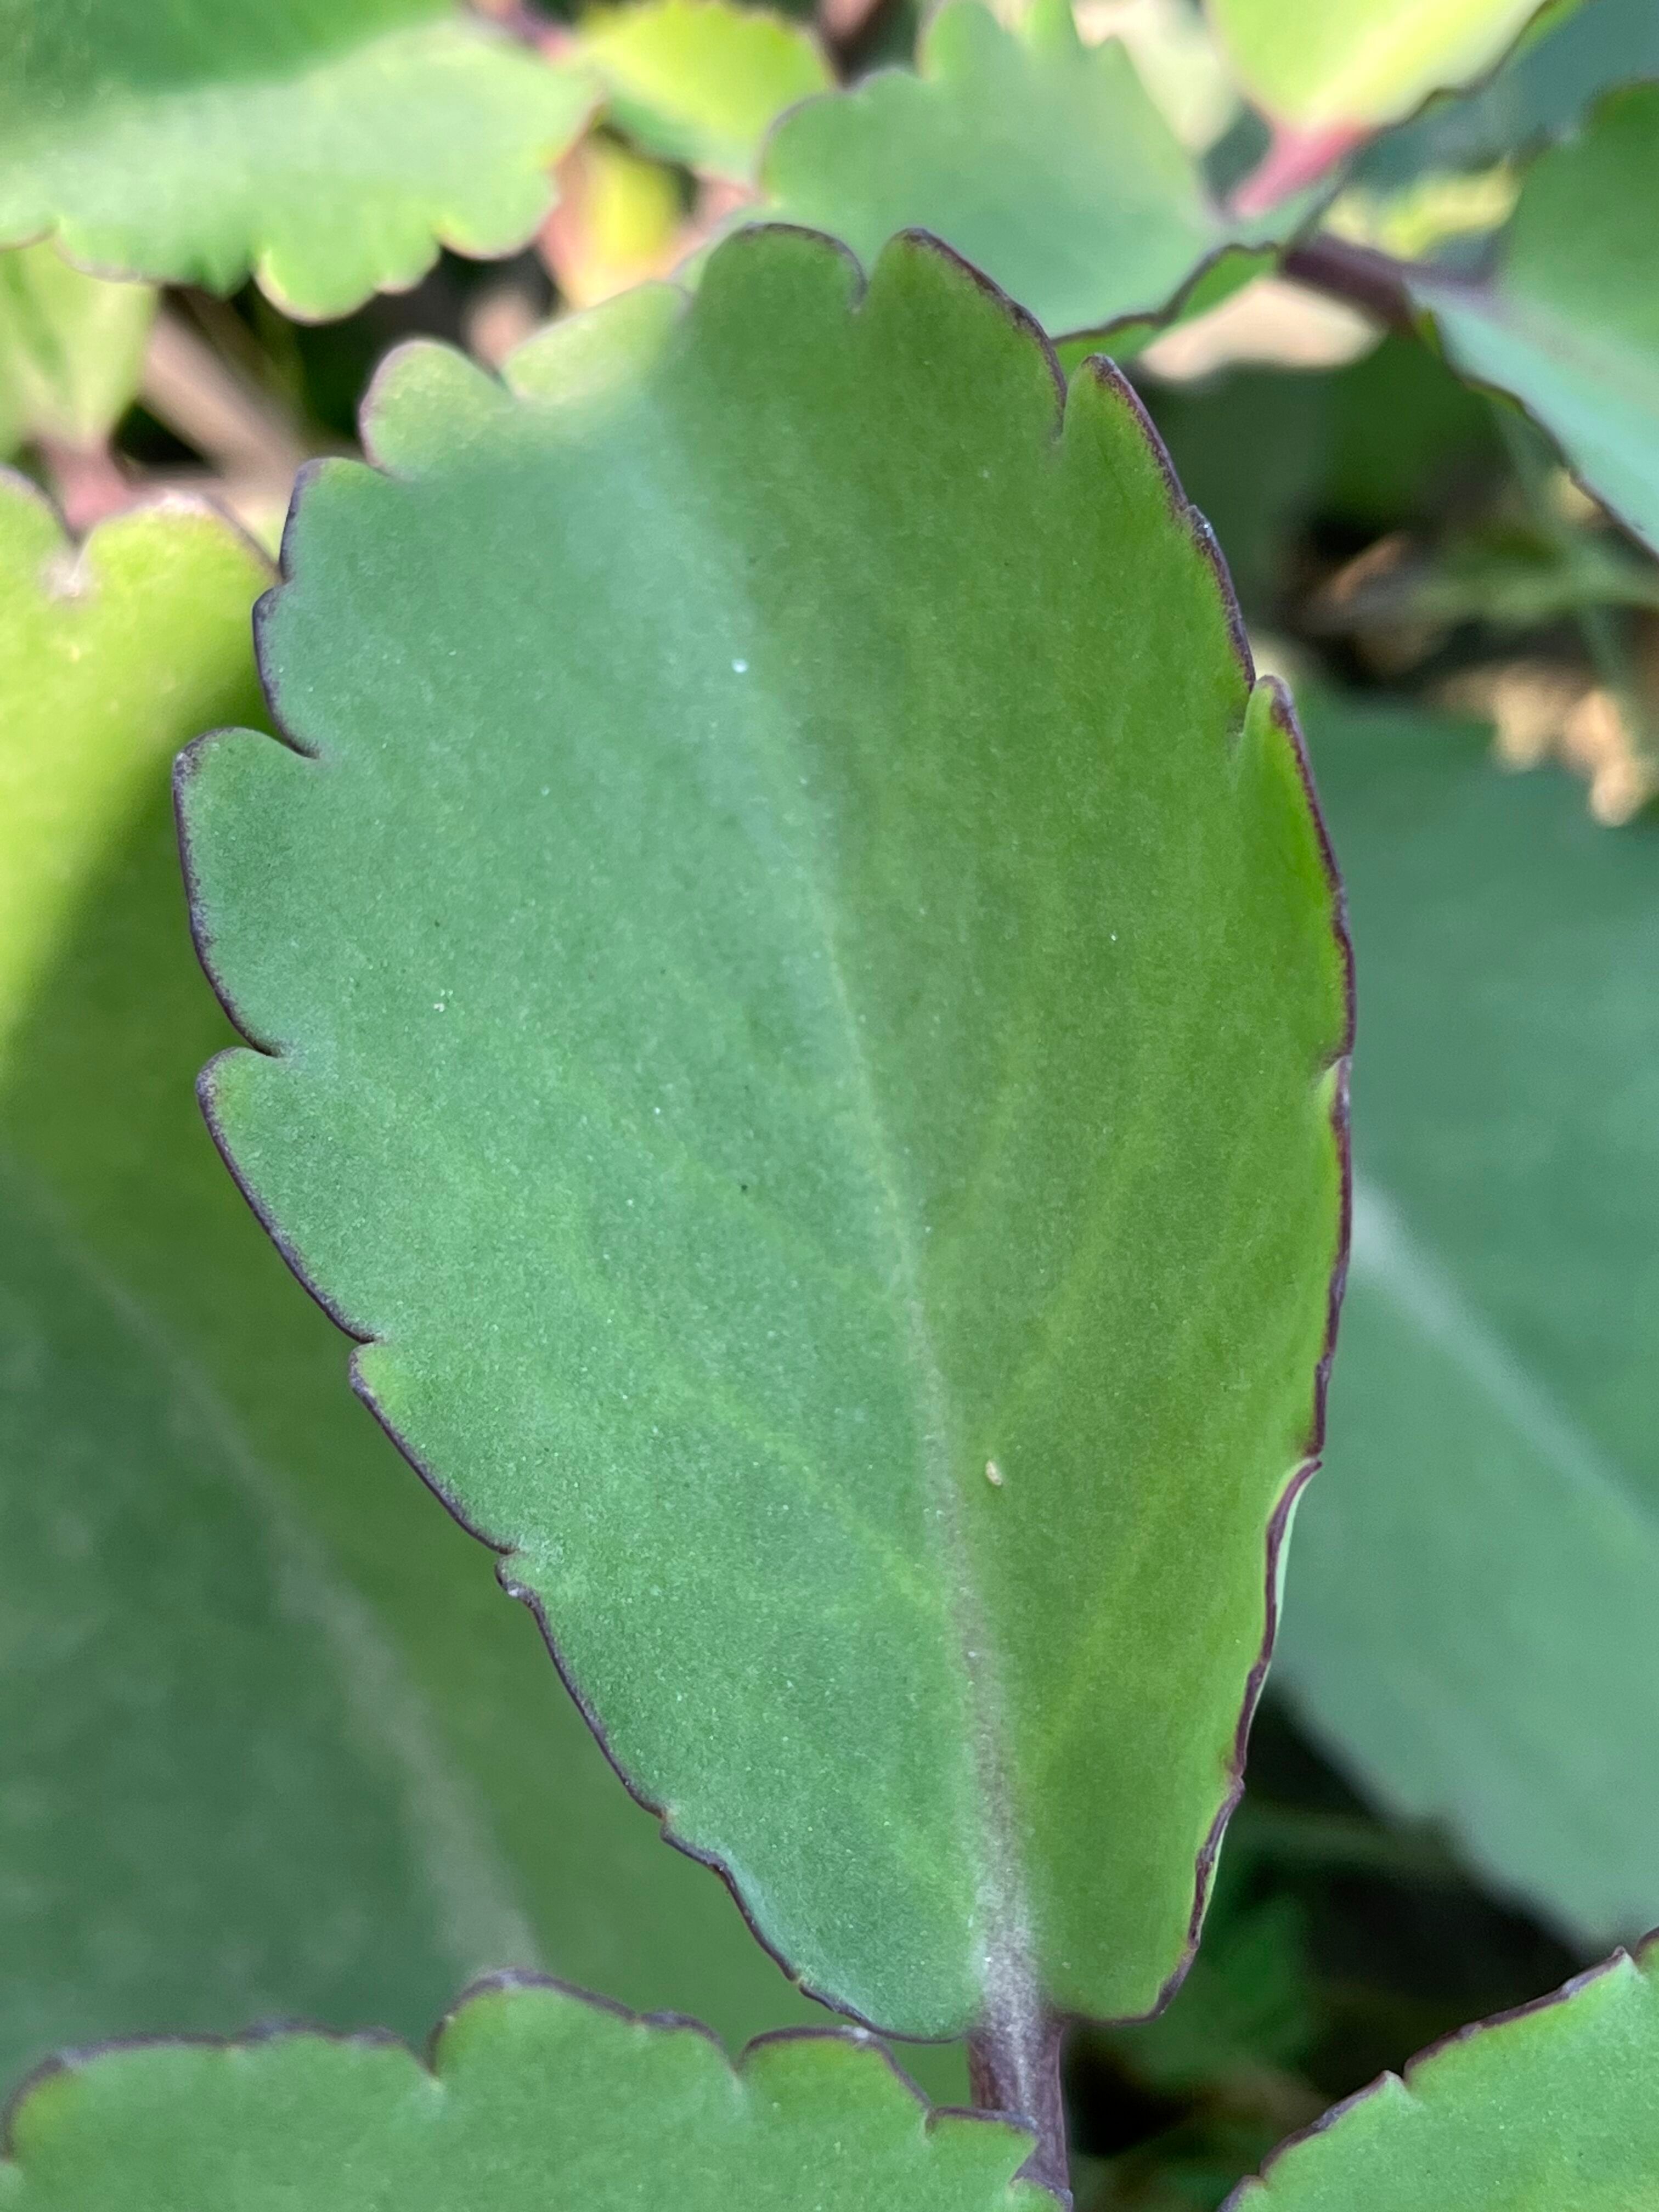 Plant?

pathorkuci
